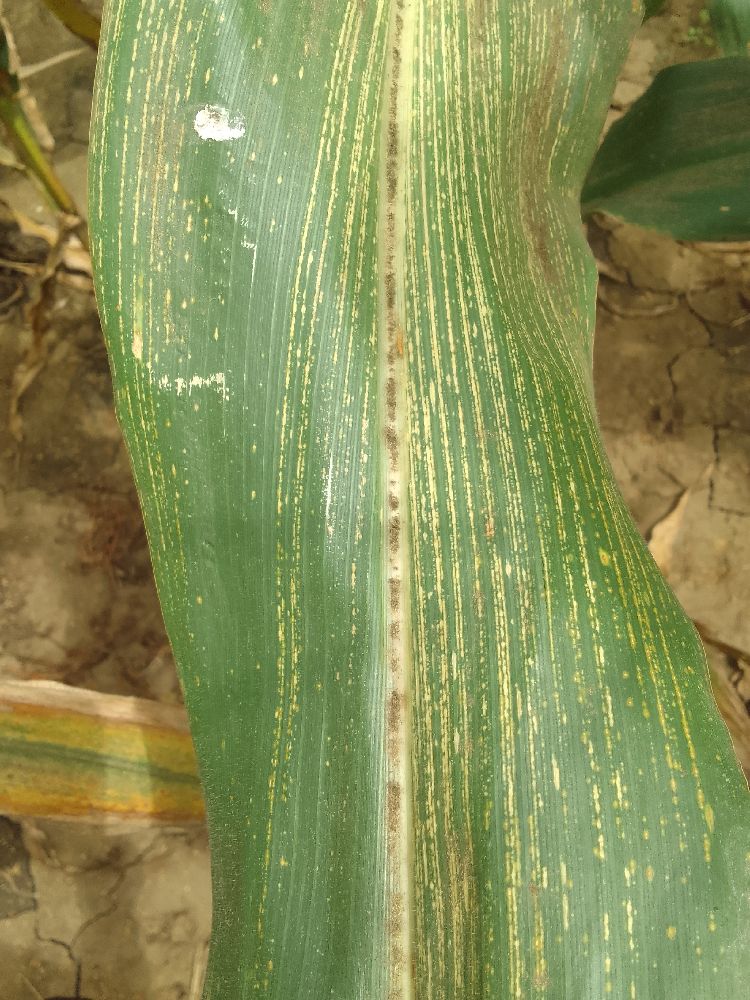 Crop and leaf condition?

maize, maize streak virus
